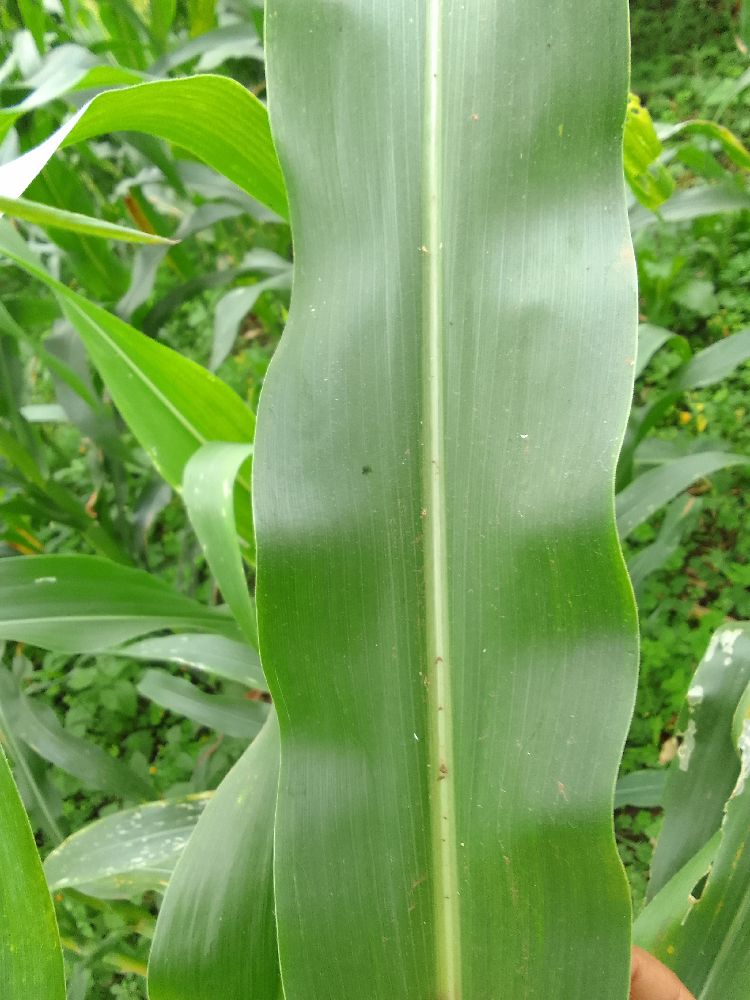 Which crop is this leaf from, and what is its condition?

maize, healthy
